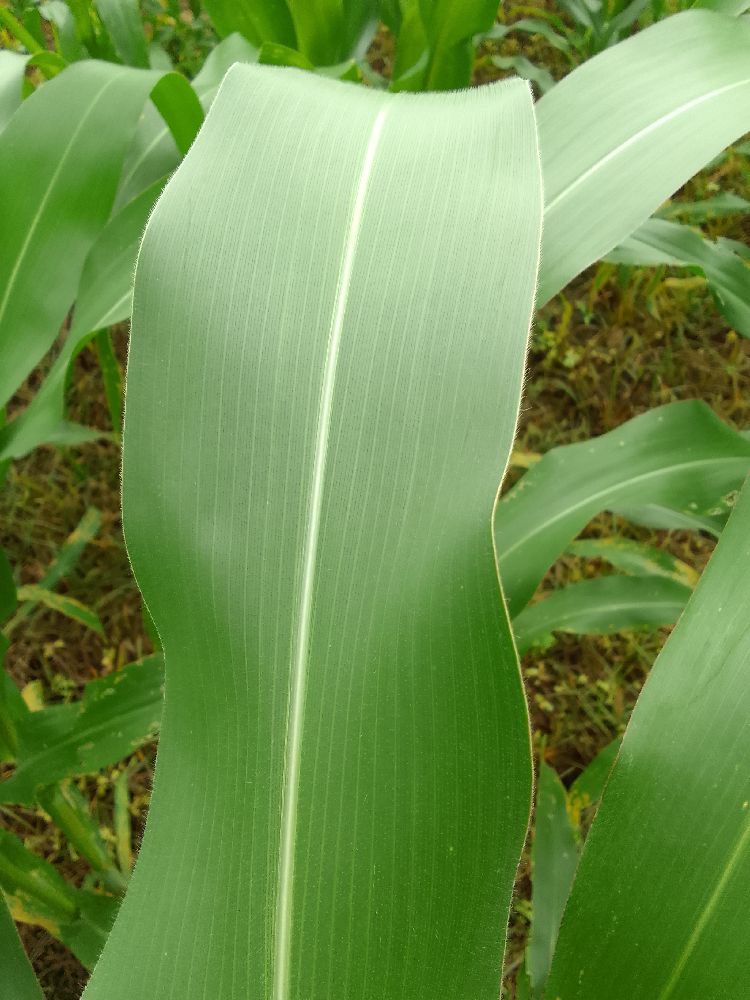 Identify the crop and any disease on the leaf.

maize, healthy
